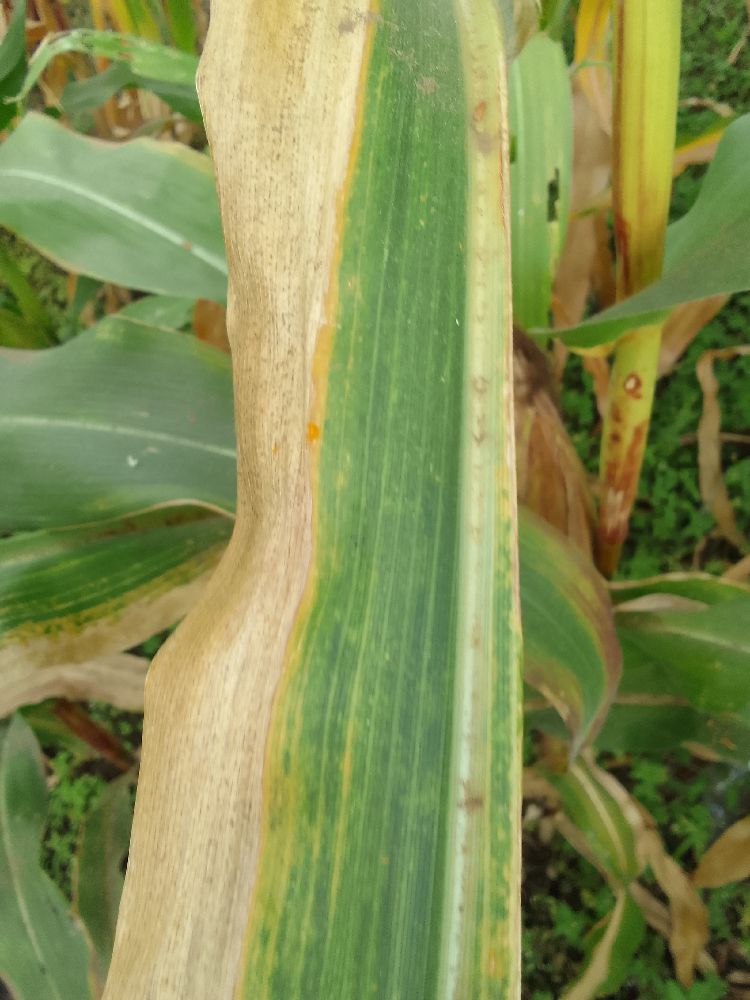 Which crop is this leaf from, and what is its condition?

maize, maize lethal necrosis
